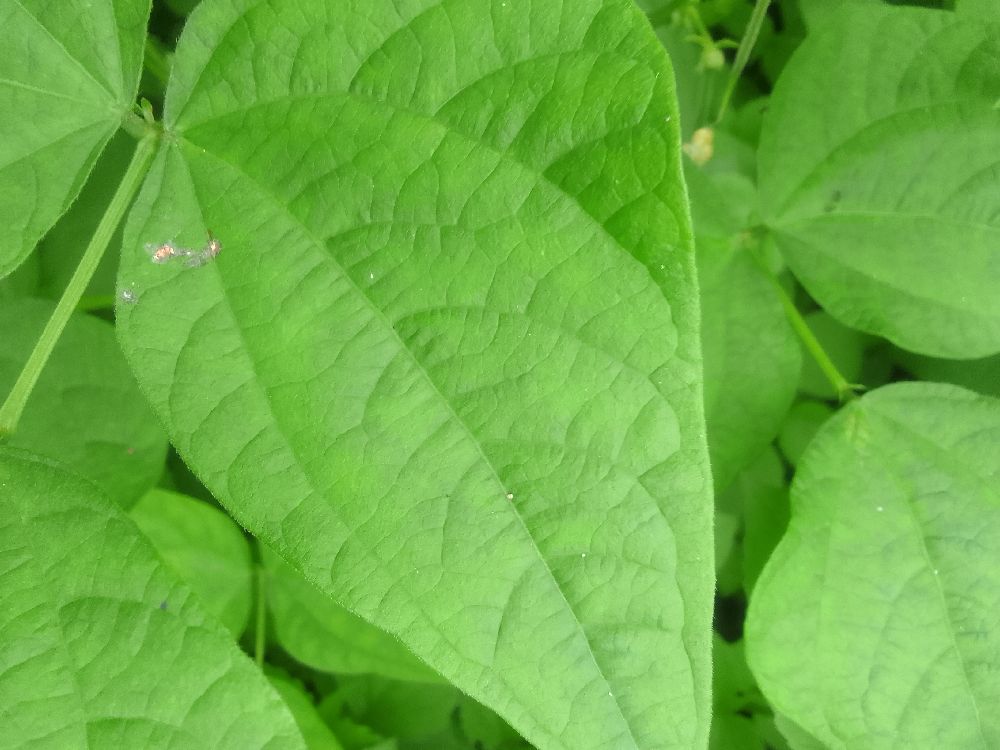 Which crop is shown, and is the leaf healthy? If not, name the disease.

common bean, healthy
